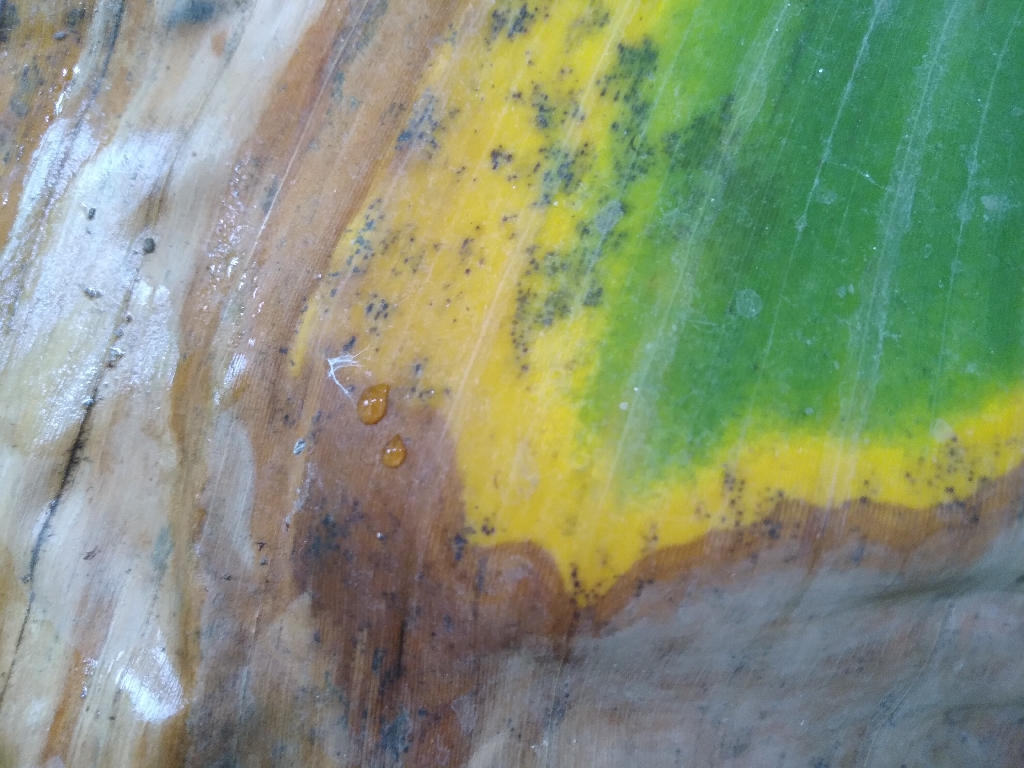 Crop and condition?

banana, black sigatoka
